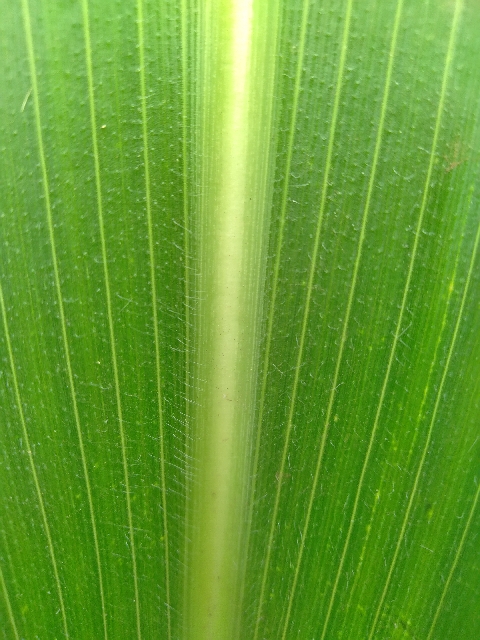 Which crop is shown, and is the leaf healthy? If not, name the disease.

maize, healthy
